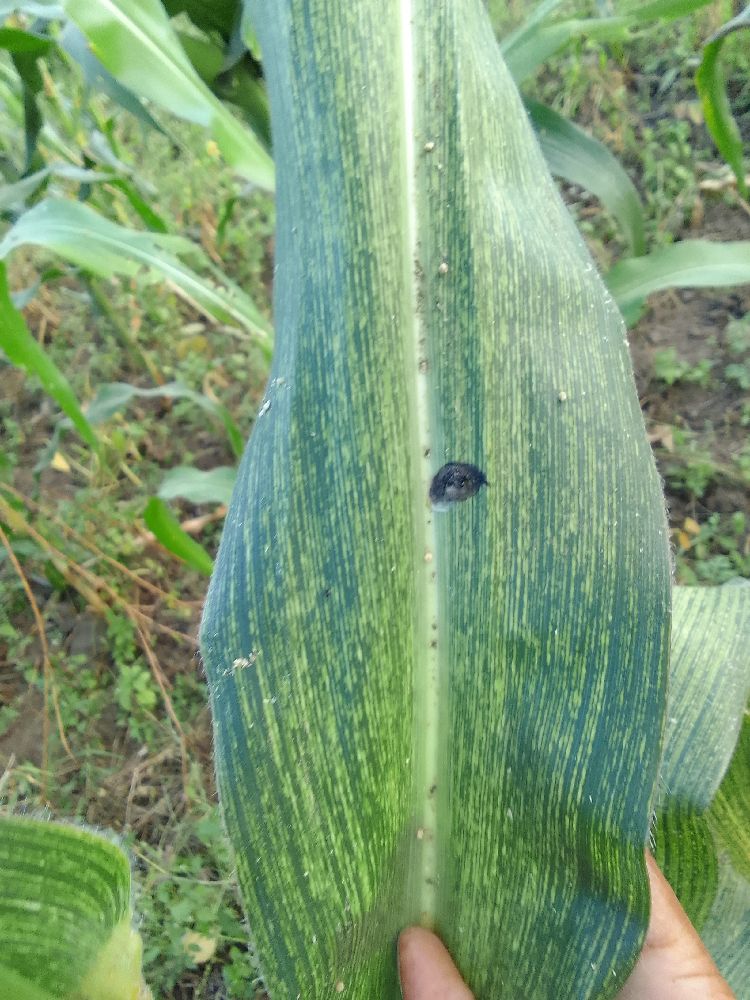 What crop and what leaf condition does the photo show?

maize, maize streak virus
